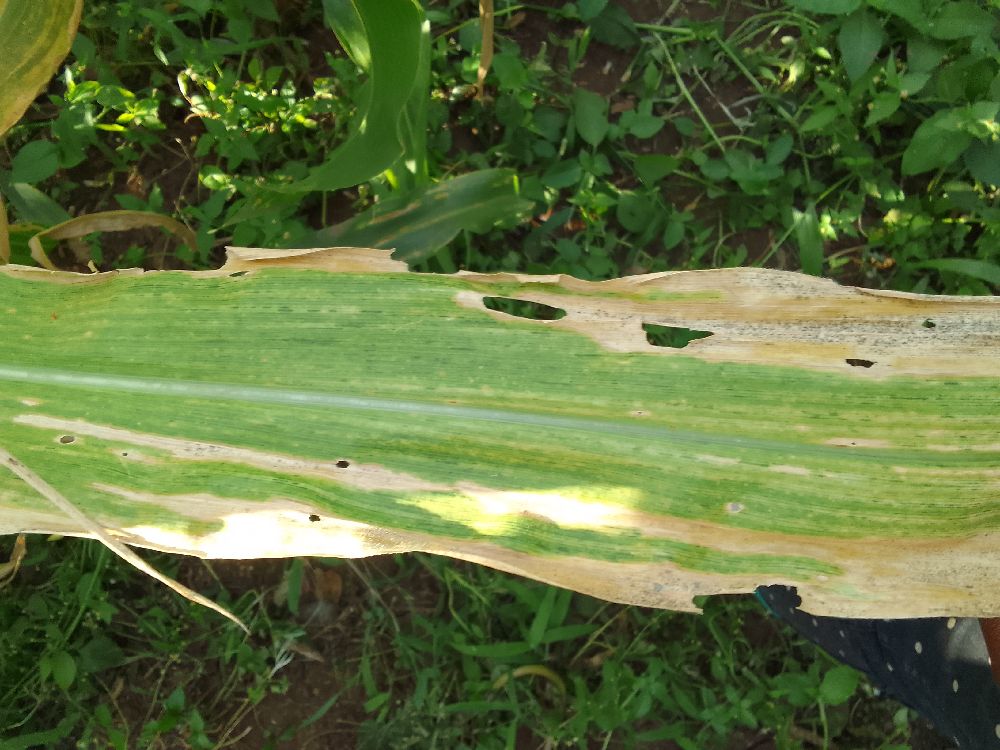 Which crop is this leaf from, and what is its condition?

maize, maize lethal necrosis
